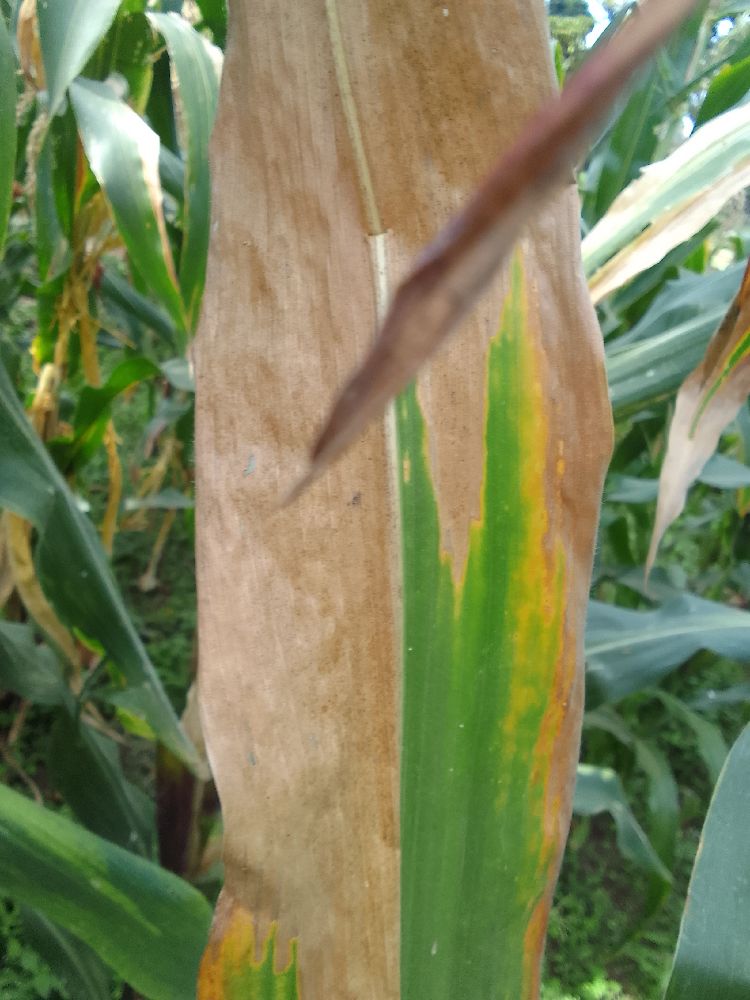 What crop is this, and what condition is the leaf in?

maize, maize lethal necrosis
